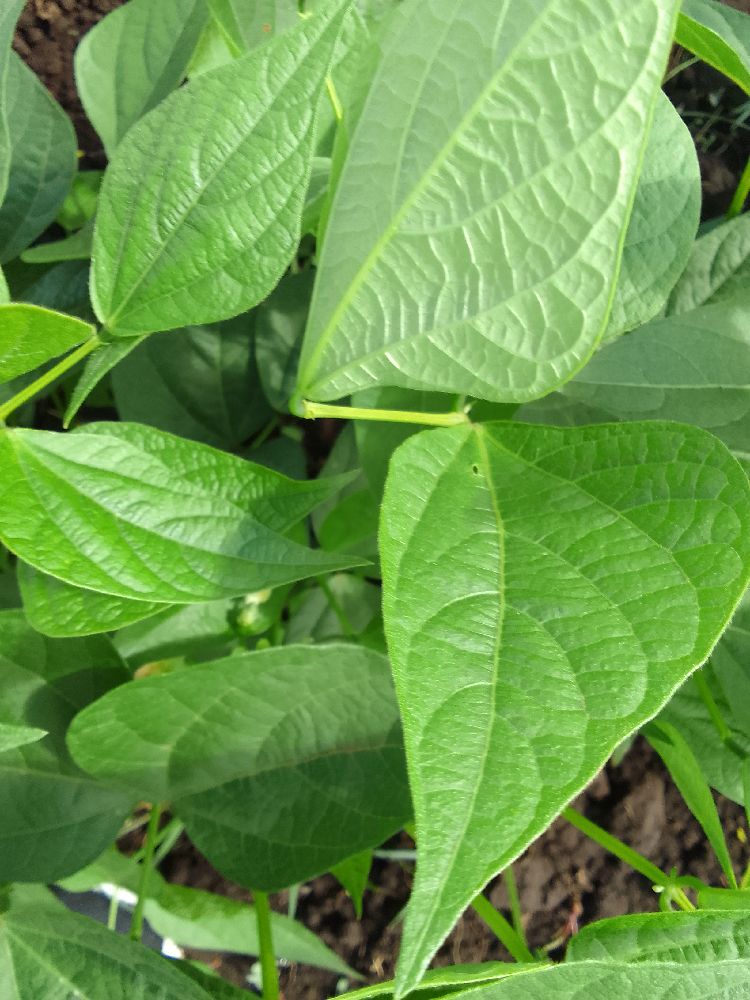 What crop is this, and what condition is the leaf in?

common bean, healthy
